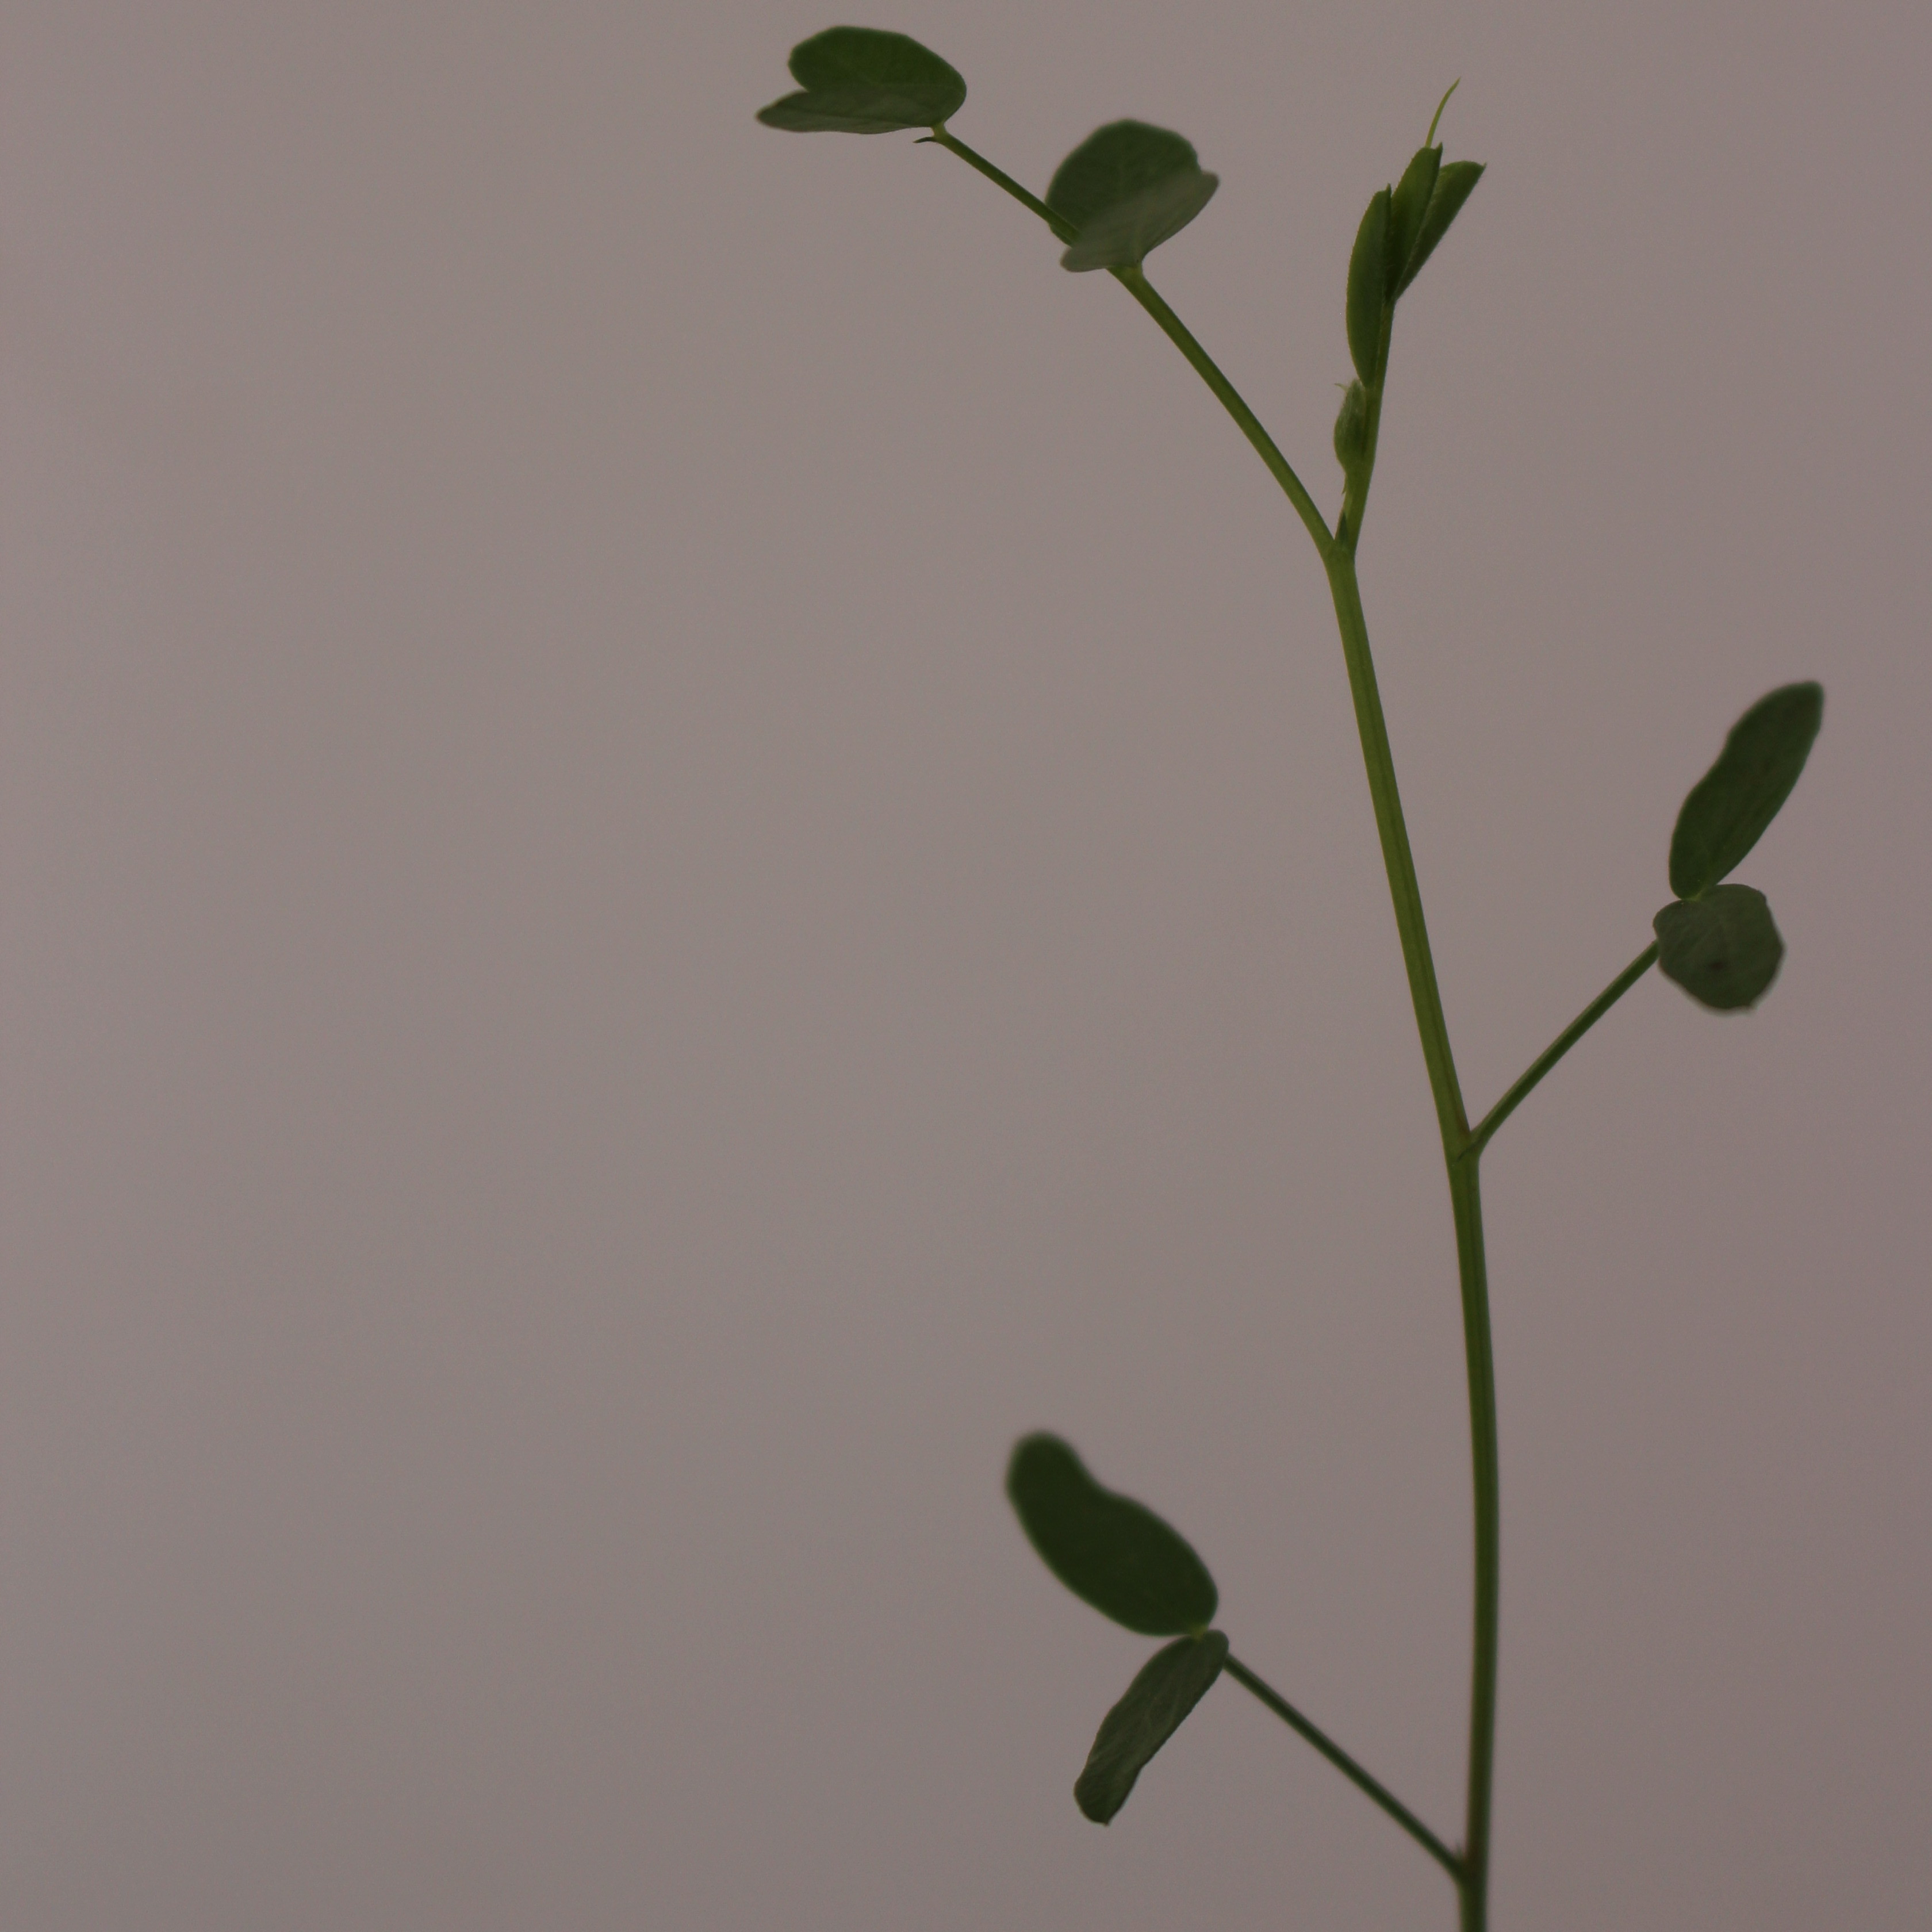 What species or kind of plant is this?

Vicia sativa
